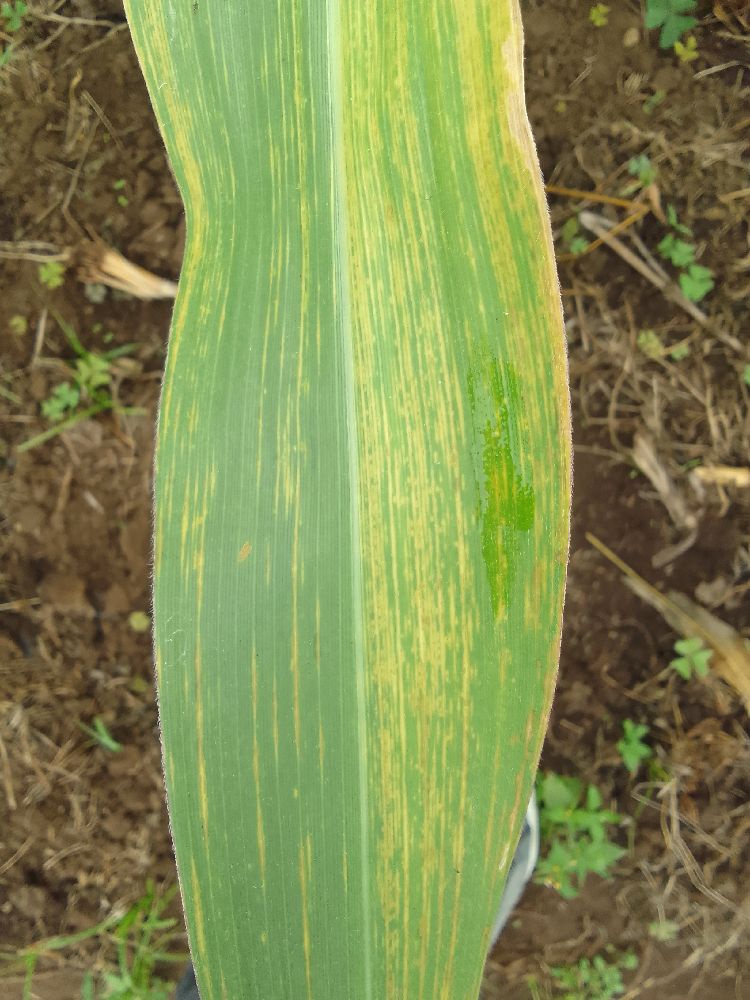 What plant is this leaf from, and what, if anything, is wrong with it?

maize, maize lethal necrosis
